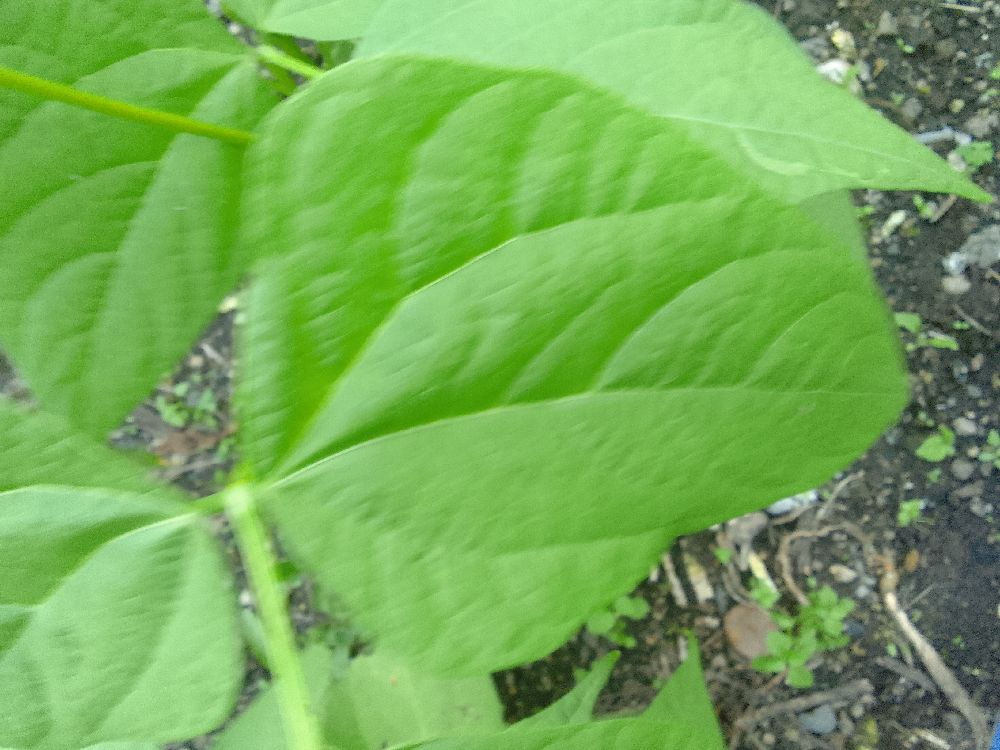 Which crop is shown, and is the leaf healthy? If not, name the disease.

common bean, healthy
